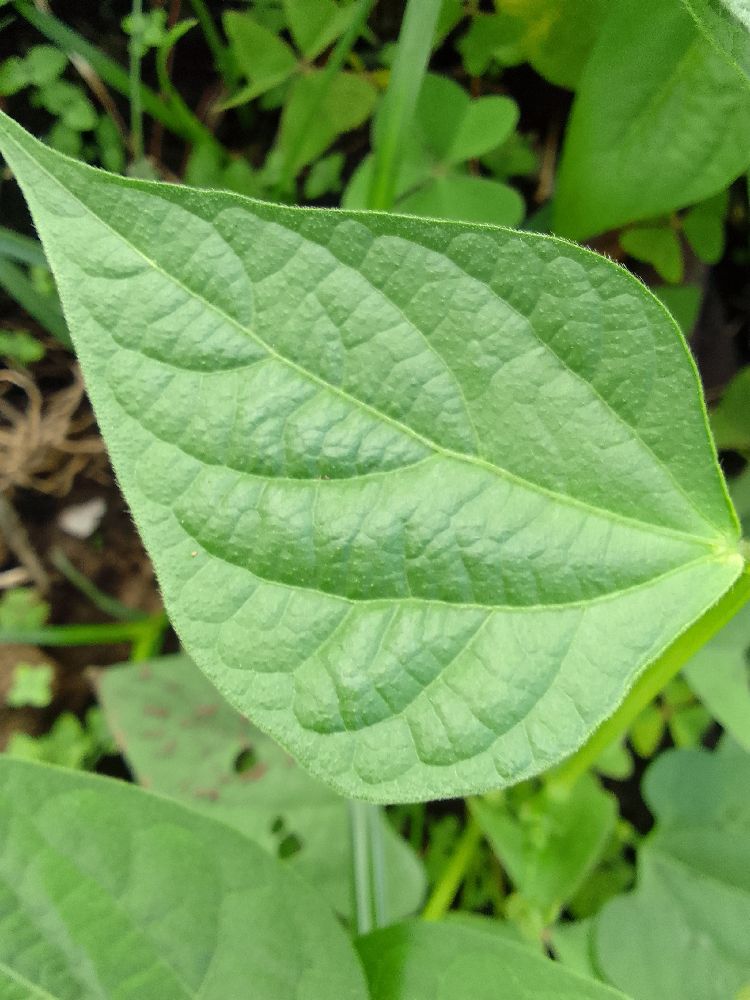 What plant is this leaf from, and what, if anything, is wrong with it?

common bean, healthy
